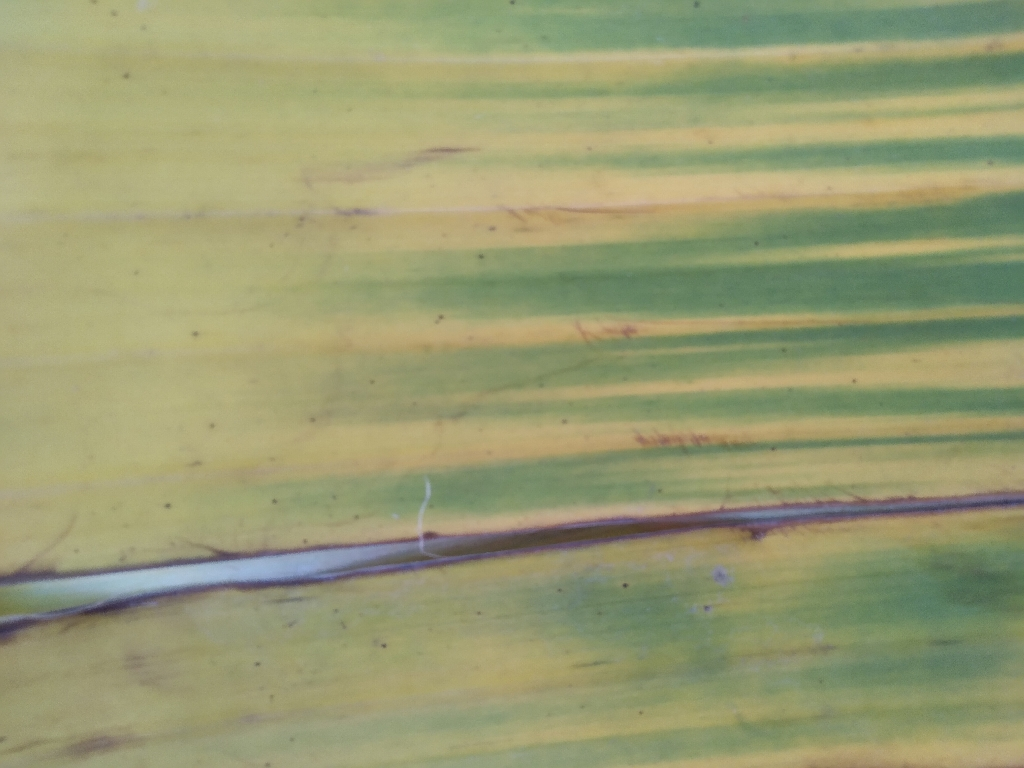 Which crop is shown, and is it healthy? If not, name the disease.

banana, fusarium wilt race 1
